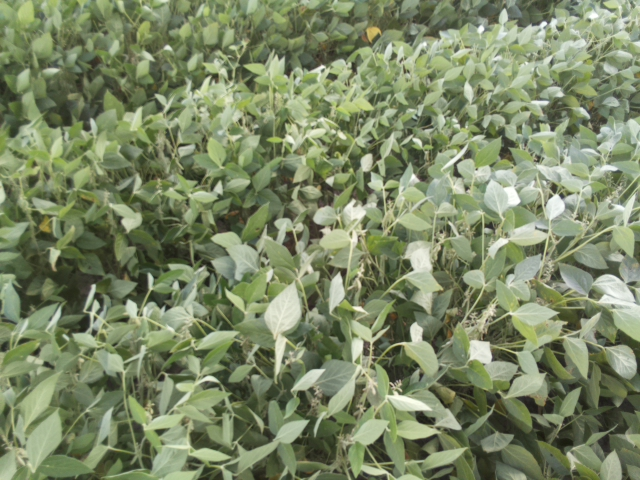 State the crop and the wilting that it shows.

soybean, slight leaflet or petiole turgor loss in upper canopy
